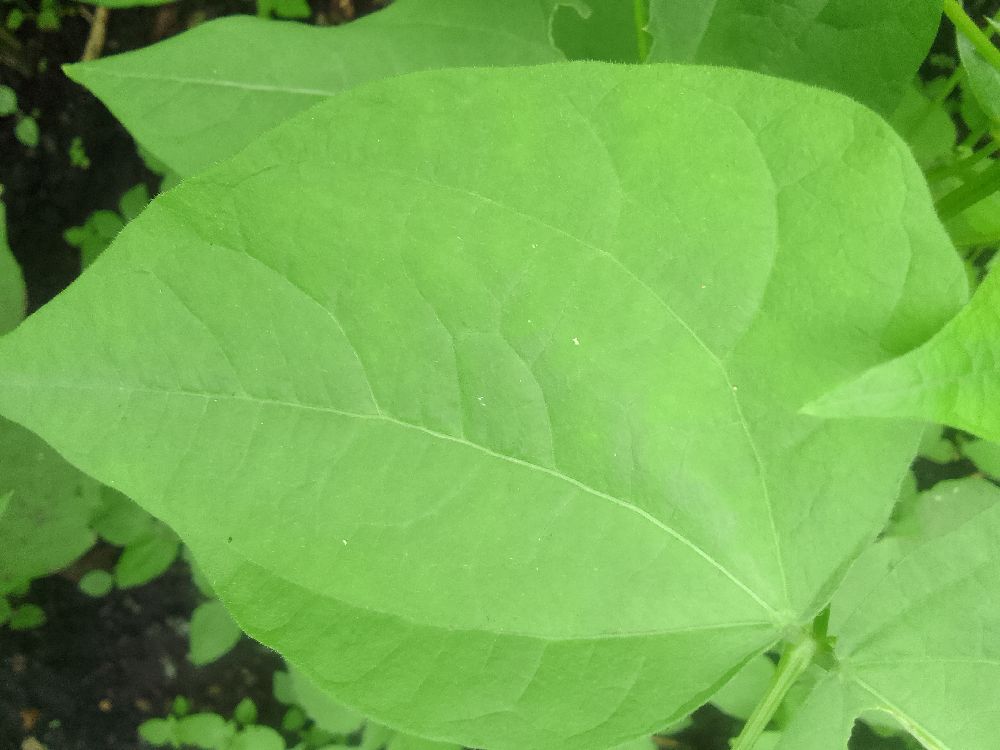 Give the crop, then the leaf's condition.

common bean, healthy
